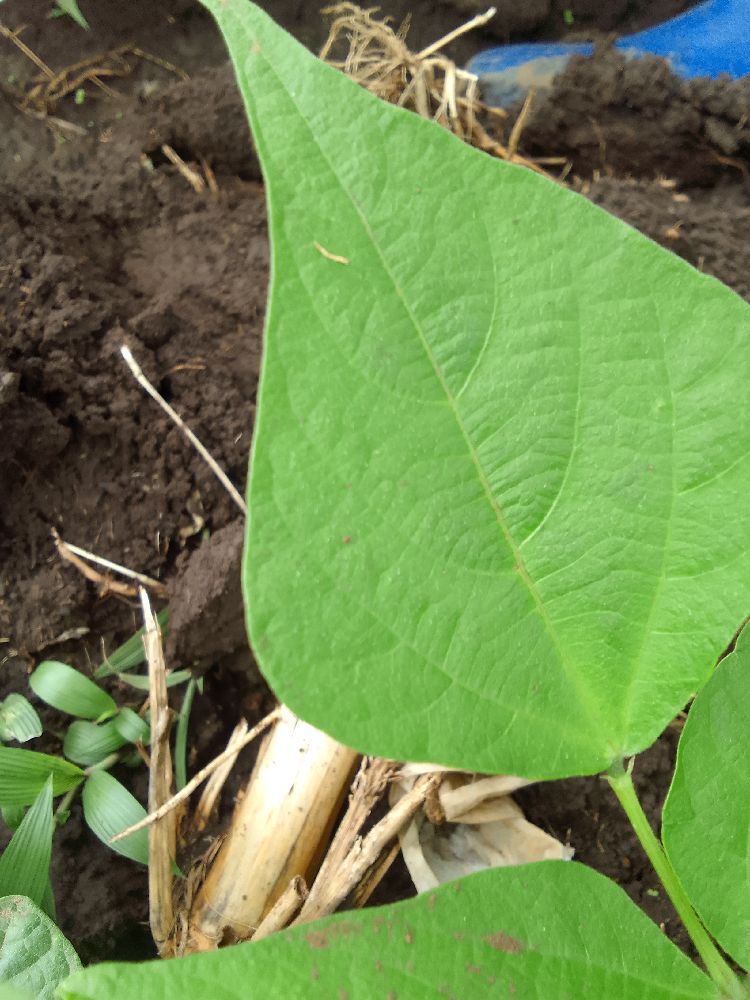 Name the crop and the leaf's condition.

common bean, healthy
